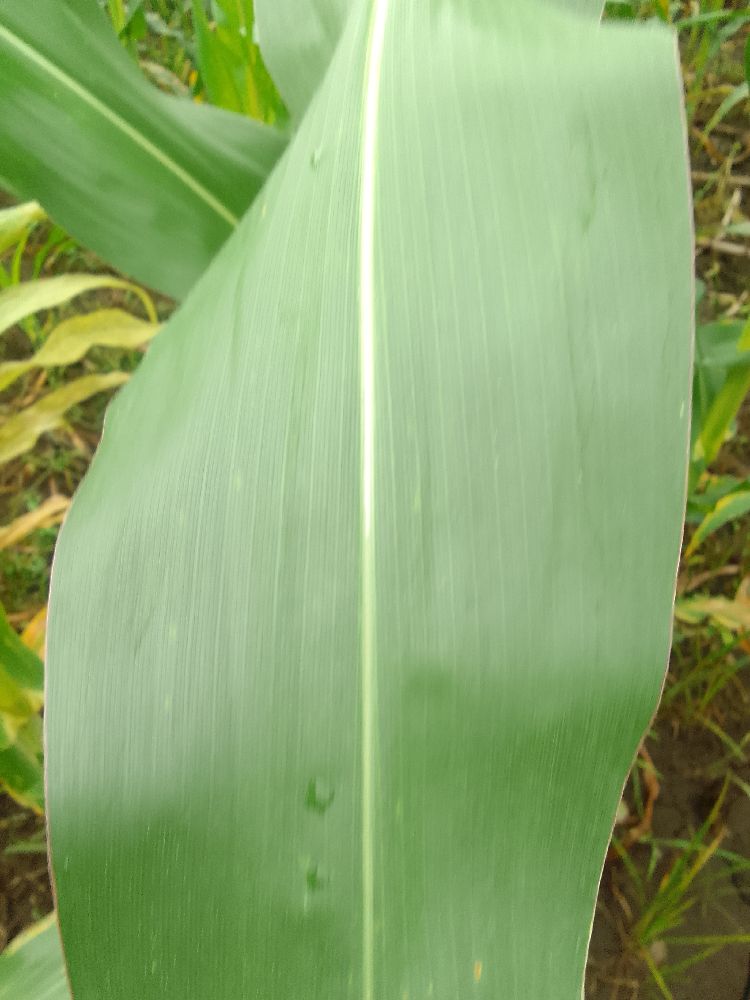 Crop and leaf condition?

maize, healthy
